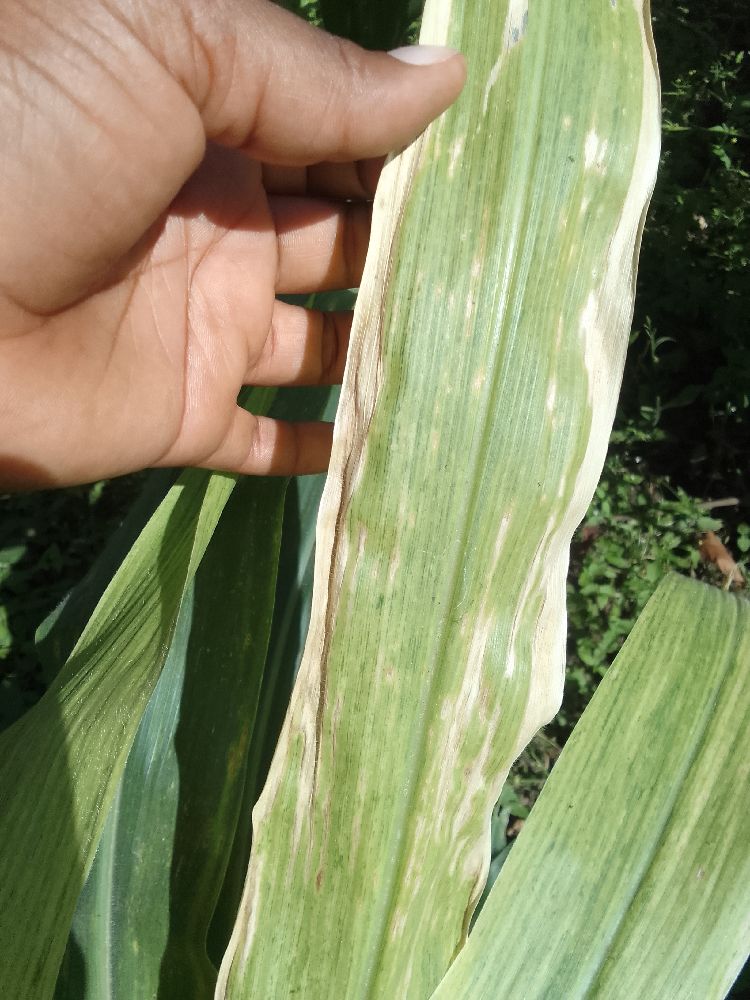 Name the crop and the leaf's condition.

maize, maize lethal necrosis
